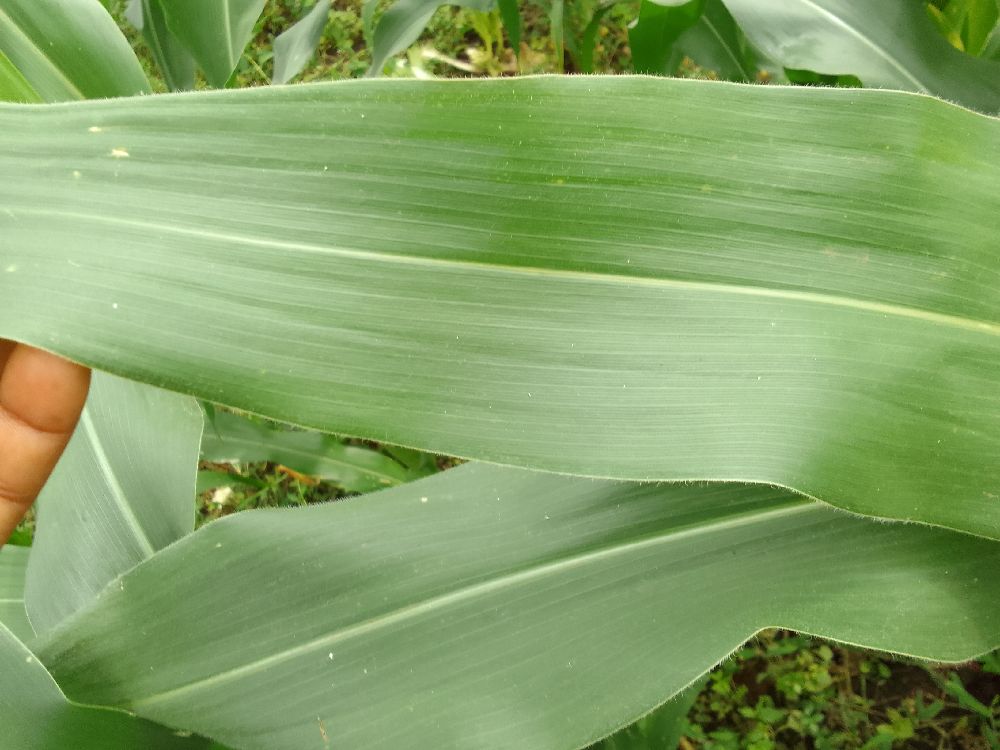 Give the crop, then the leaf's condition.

maize, healthy
